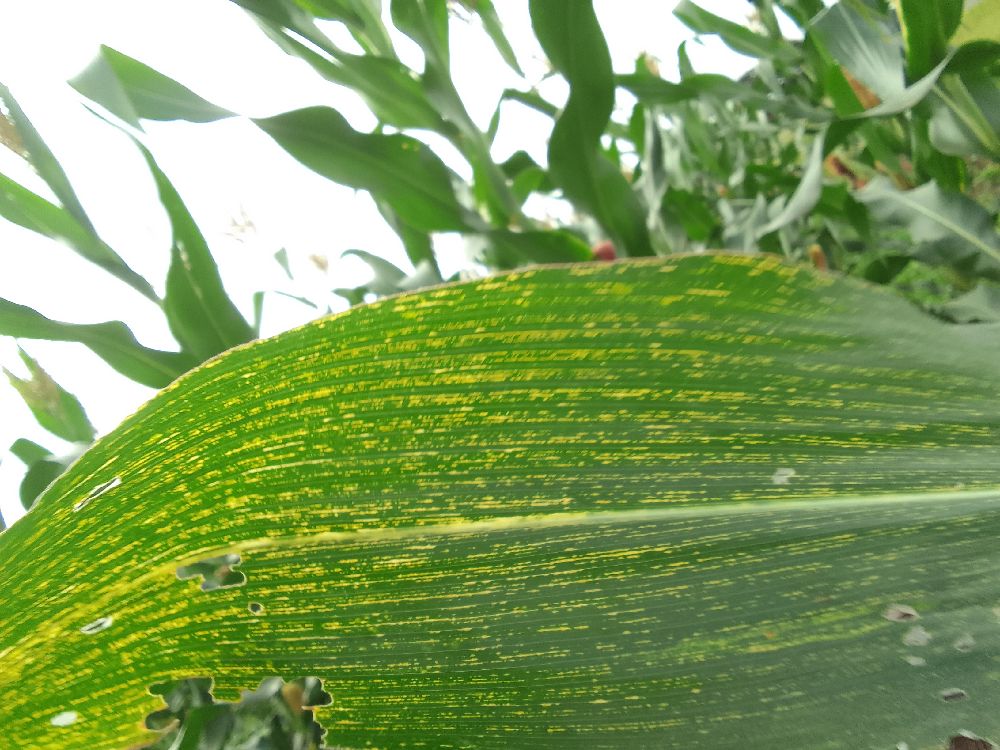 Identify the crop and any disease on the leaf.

maize, maize streak virus
